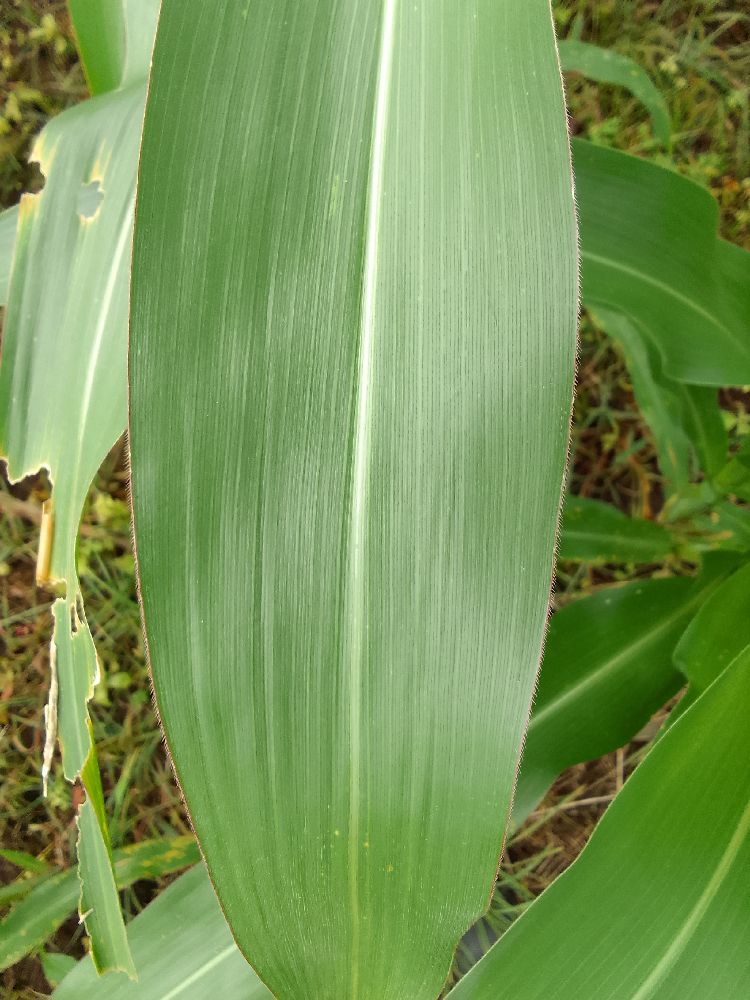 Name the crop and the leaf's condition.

maize, healthy
